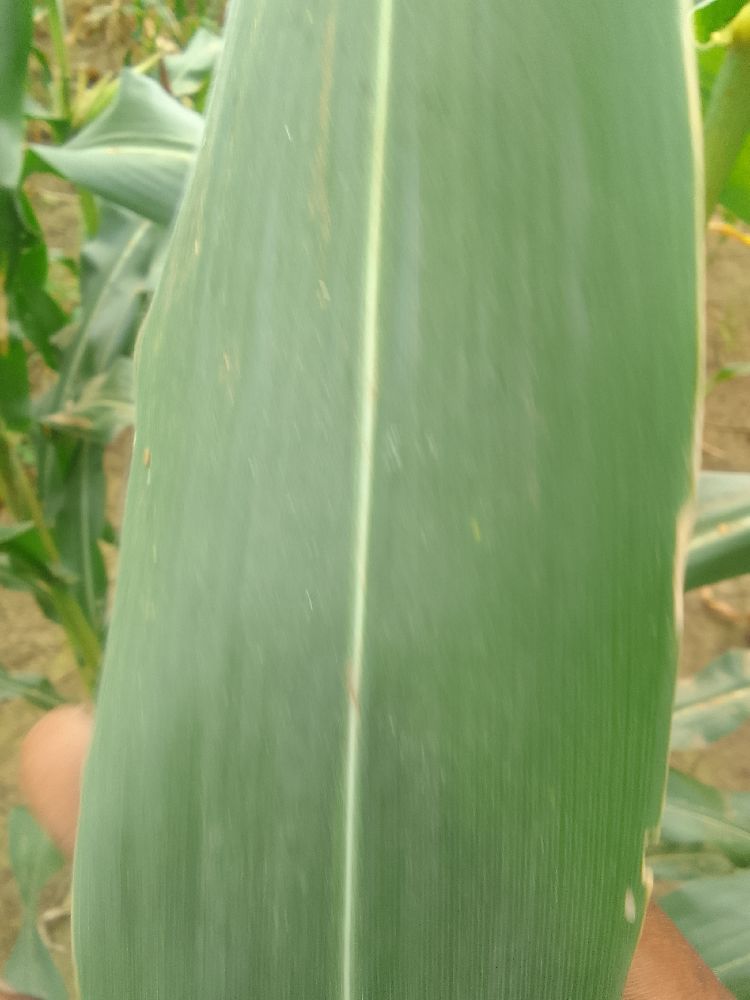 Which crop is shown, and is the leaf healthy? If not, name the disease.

maize, healthy
